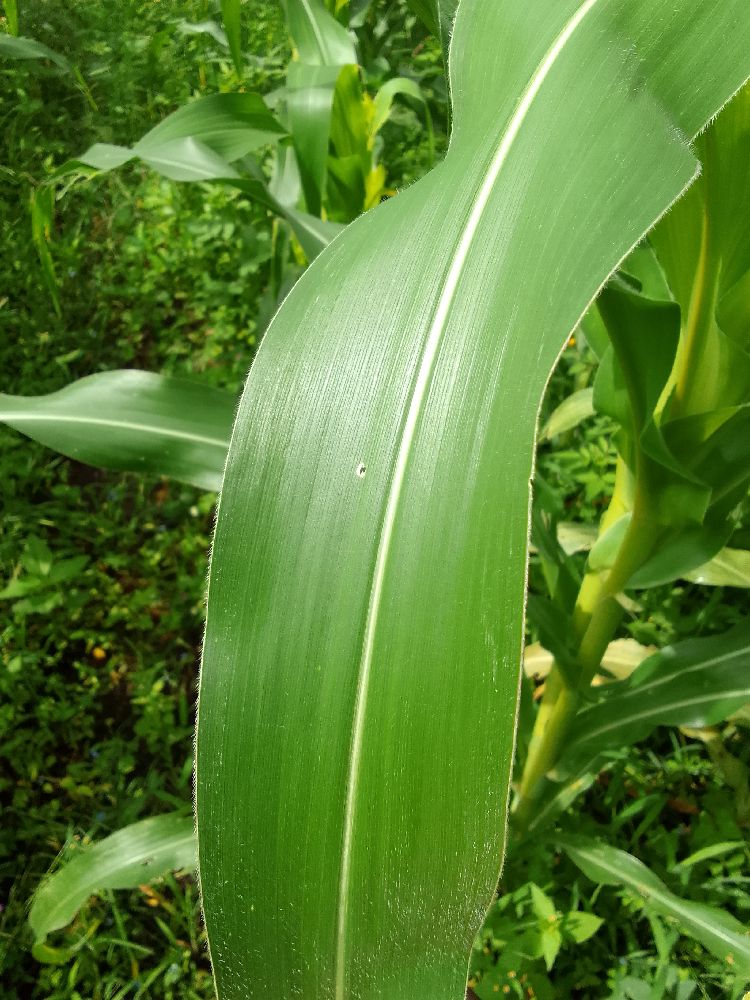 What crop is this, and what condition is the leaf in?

maize, healthy
